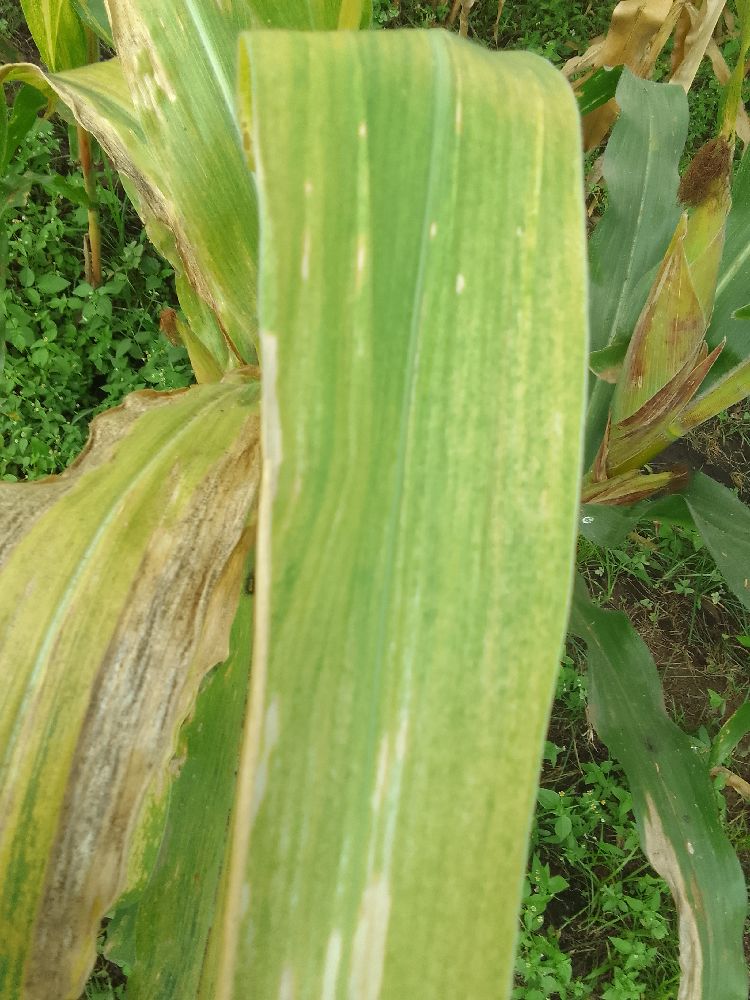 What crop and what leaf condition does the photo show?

maize, maize lethal necrosis
